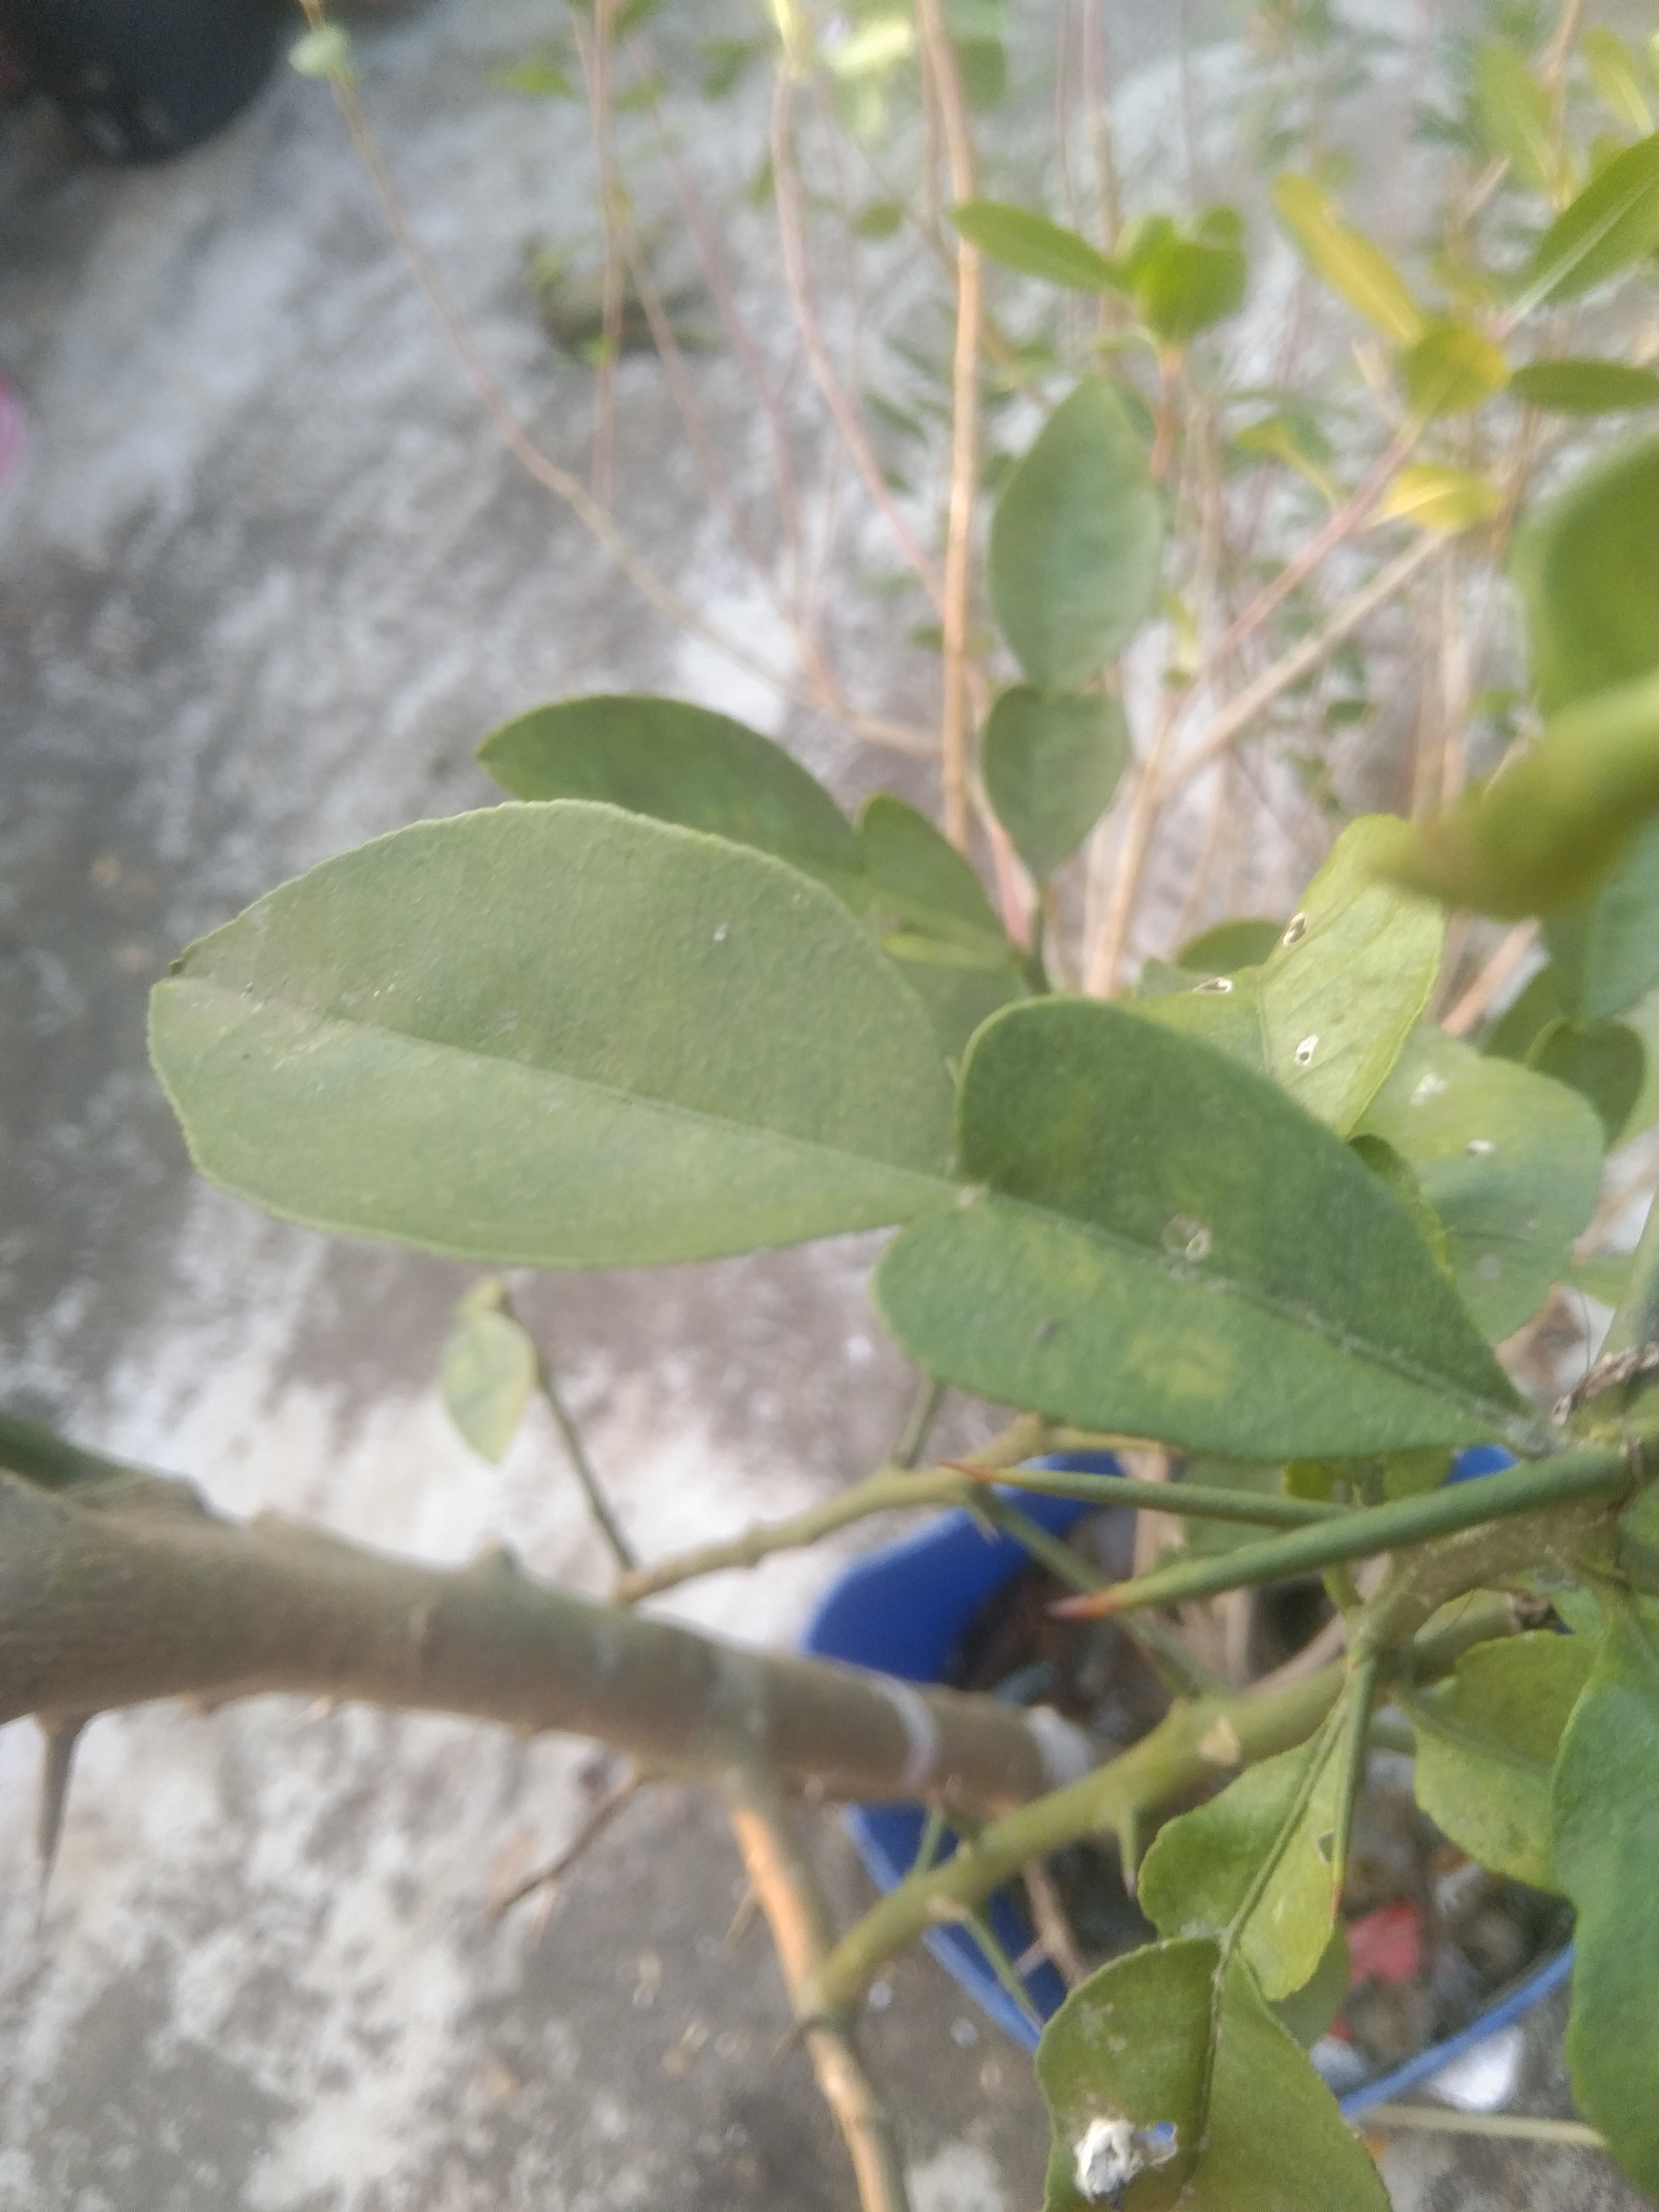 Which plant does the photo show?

lemon
